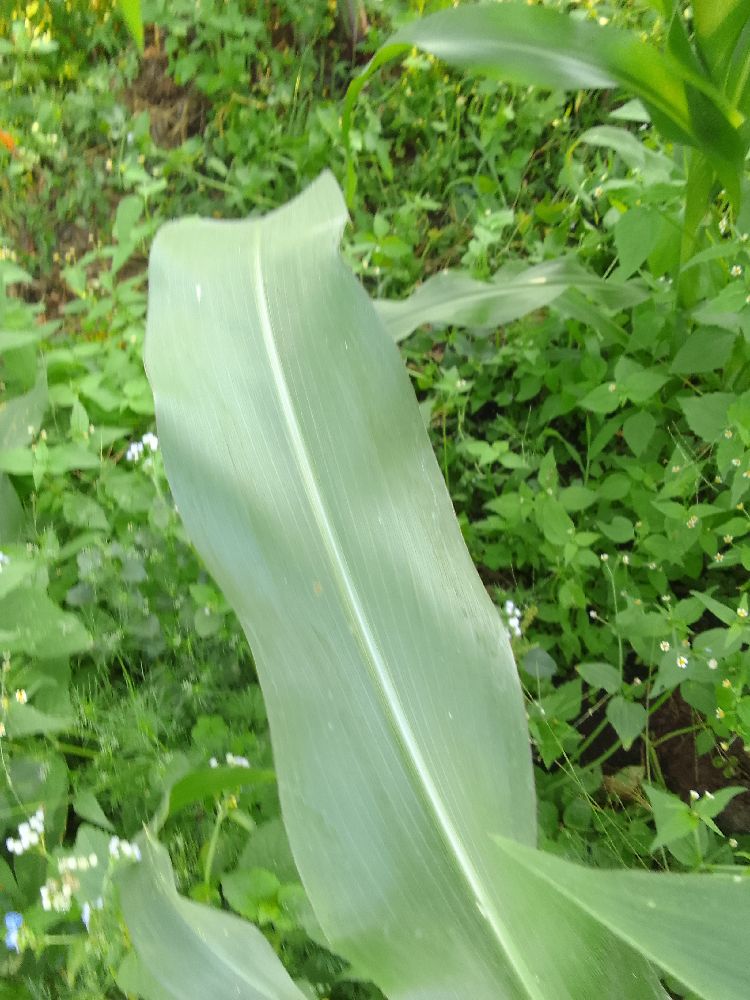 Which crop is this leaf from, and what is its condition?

maize, healthy
